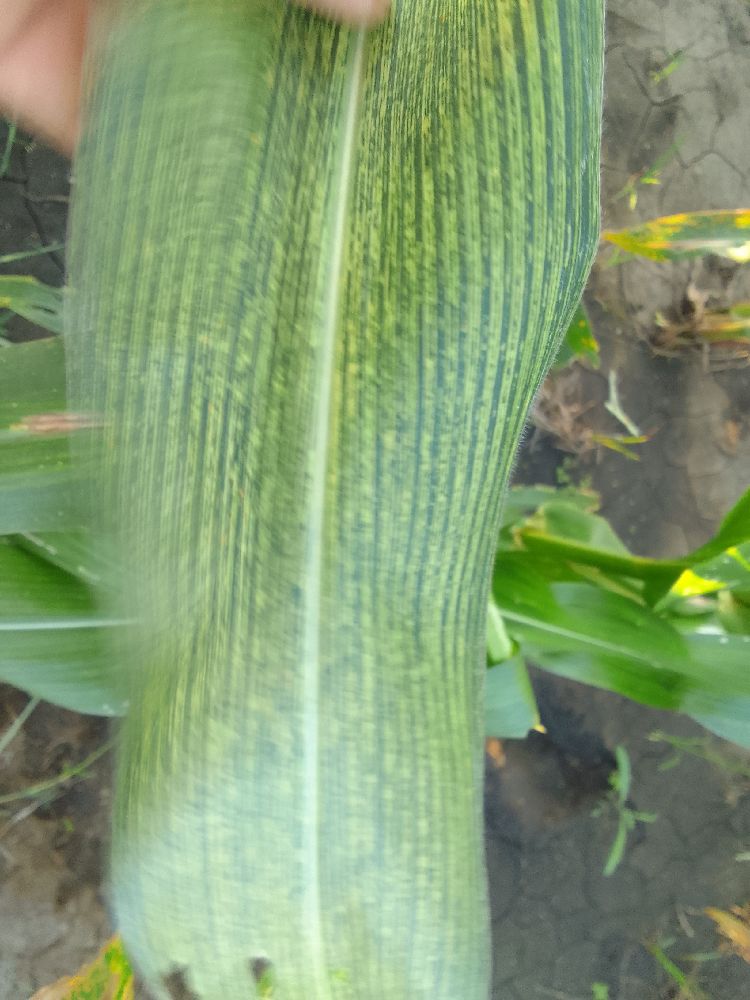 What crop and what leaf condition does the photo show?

maize, maize streak virus
